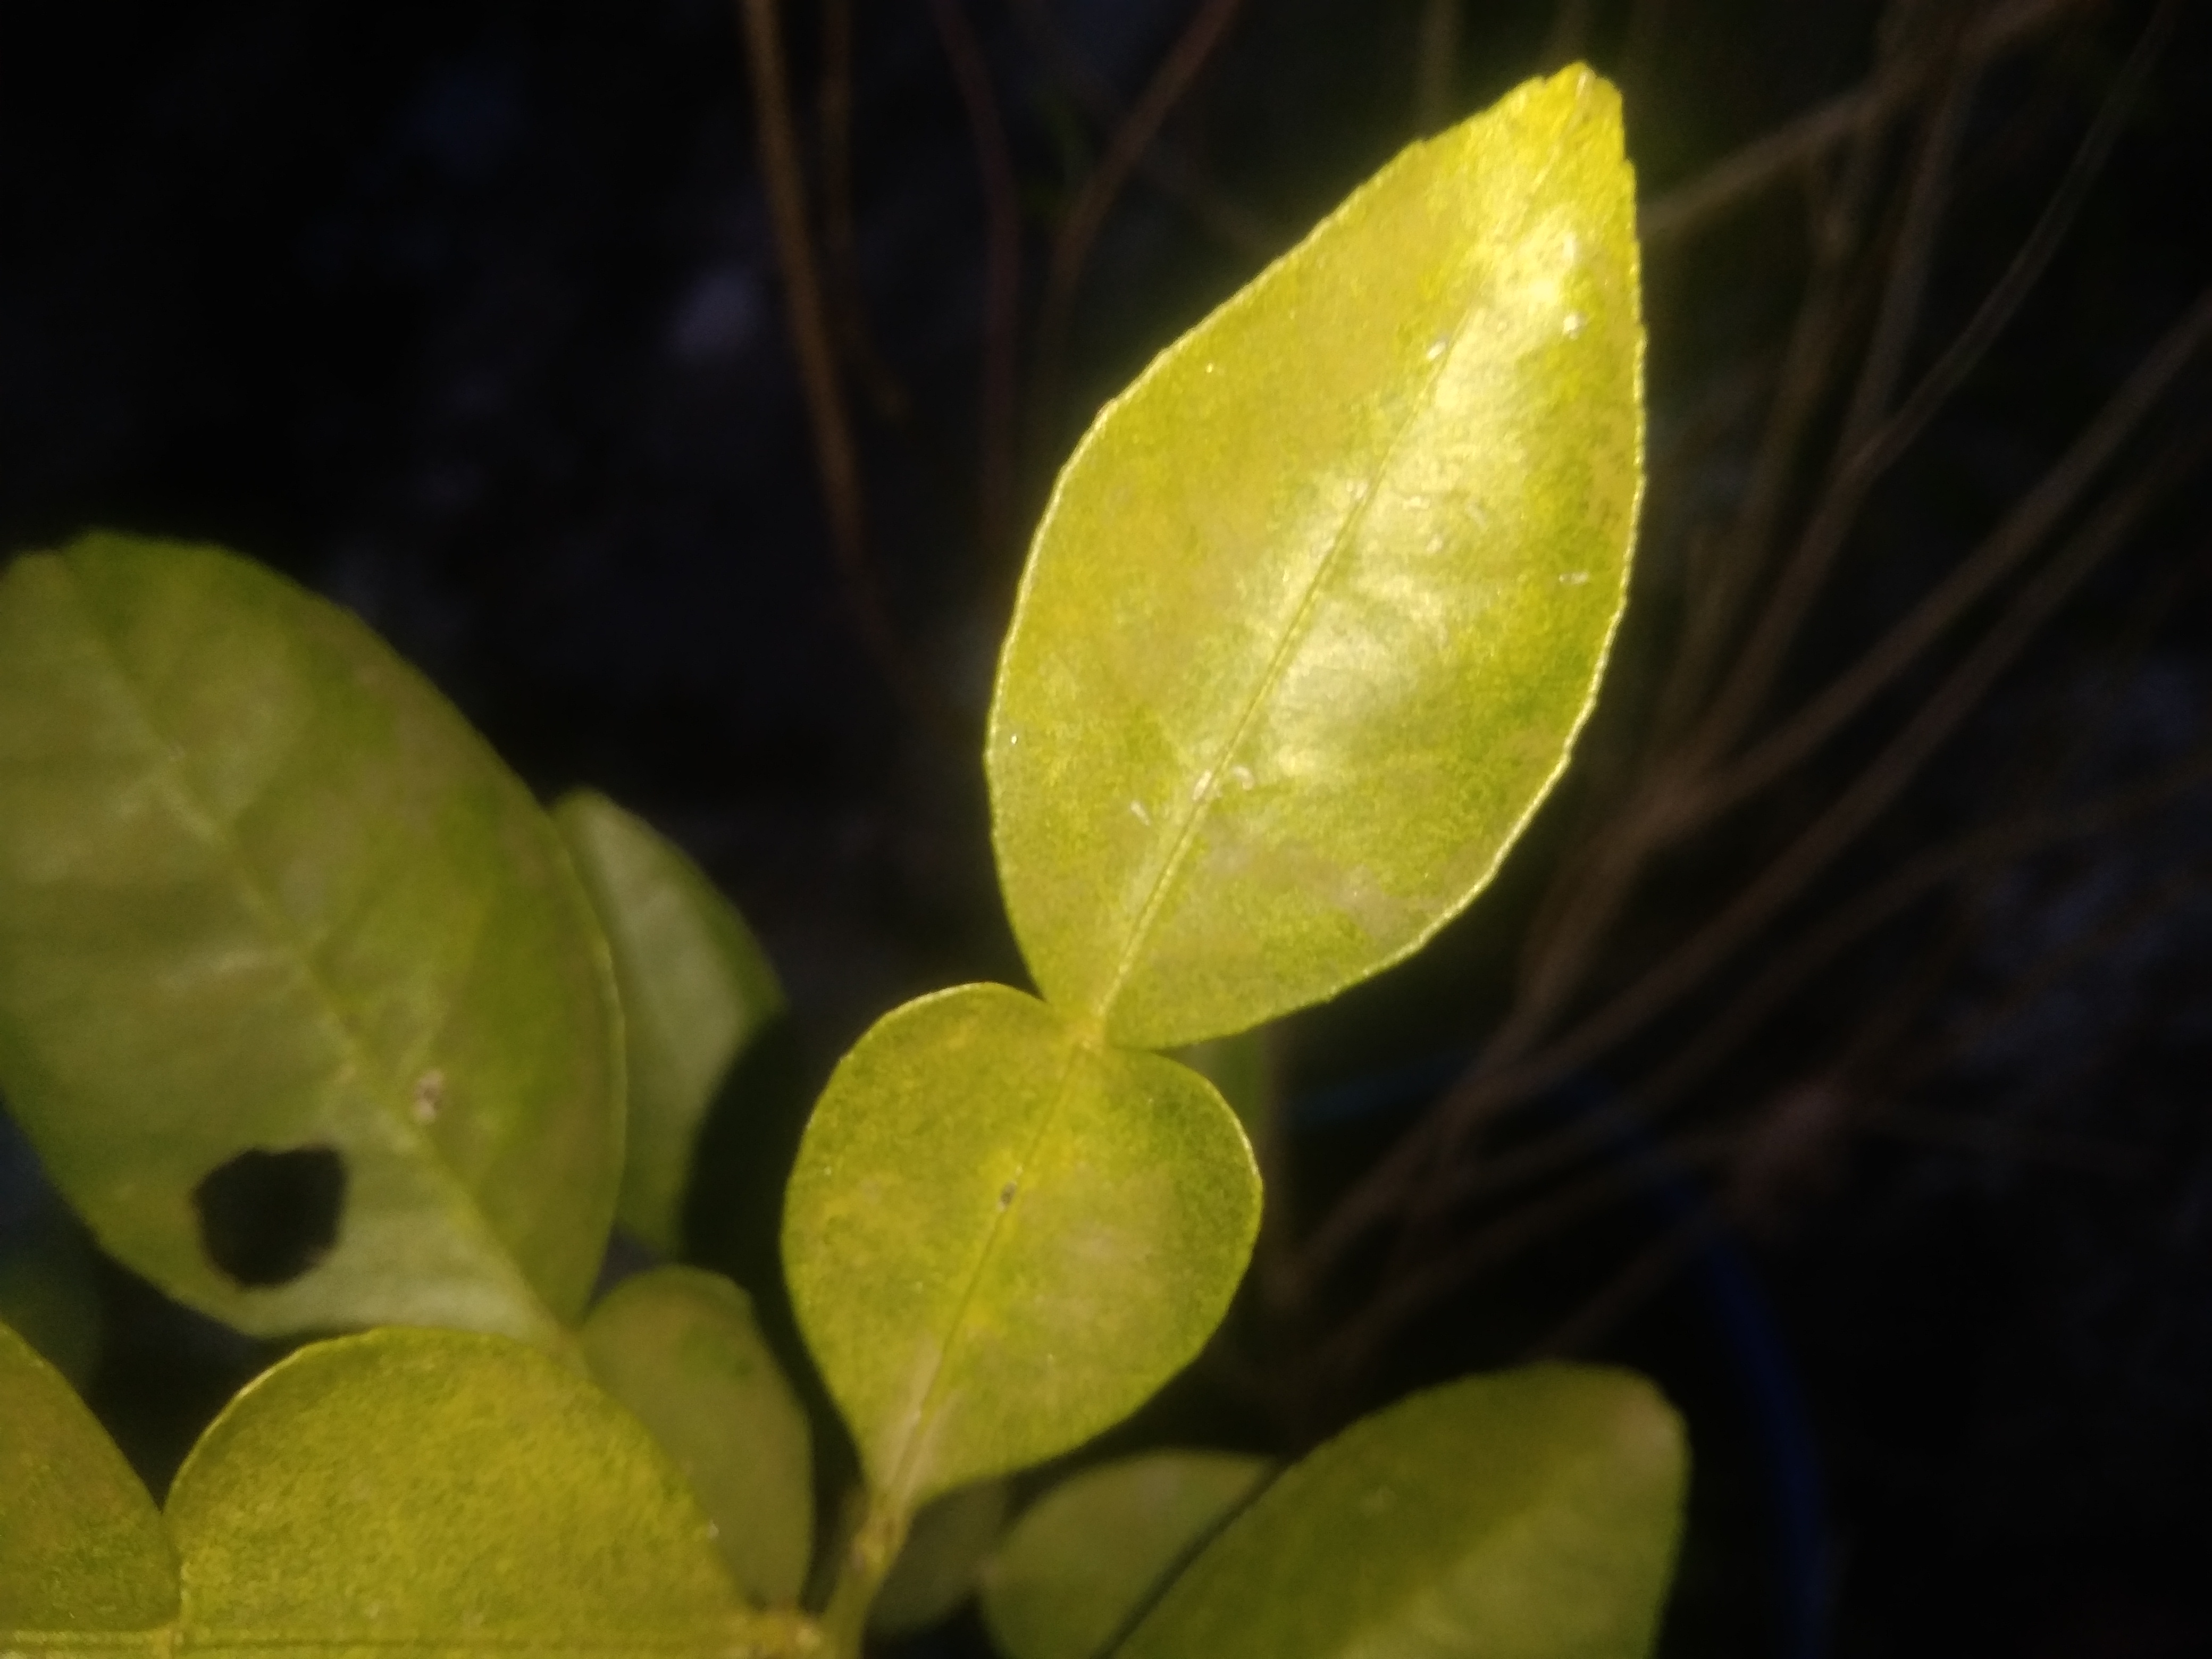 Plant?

lemon
